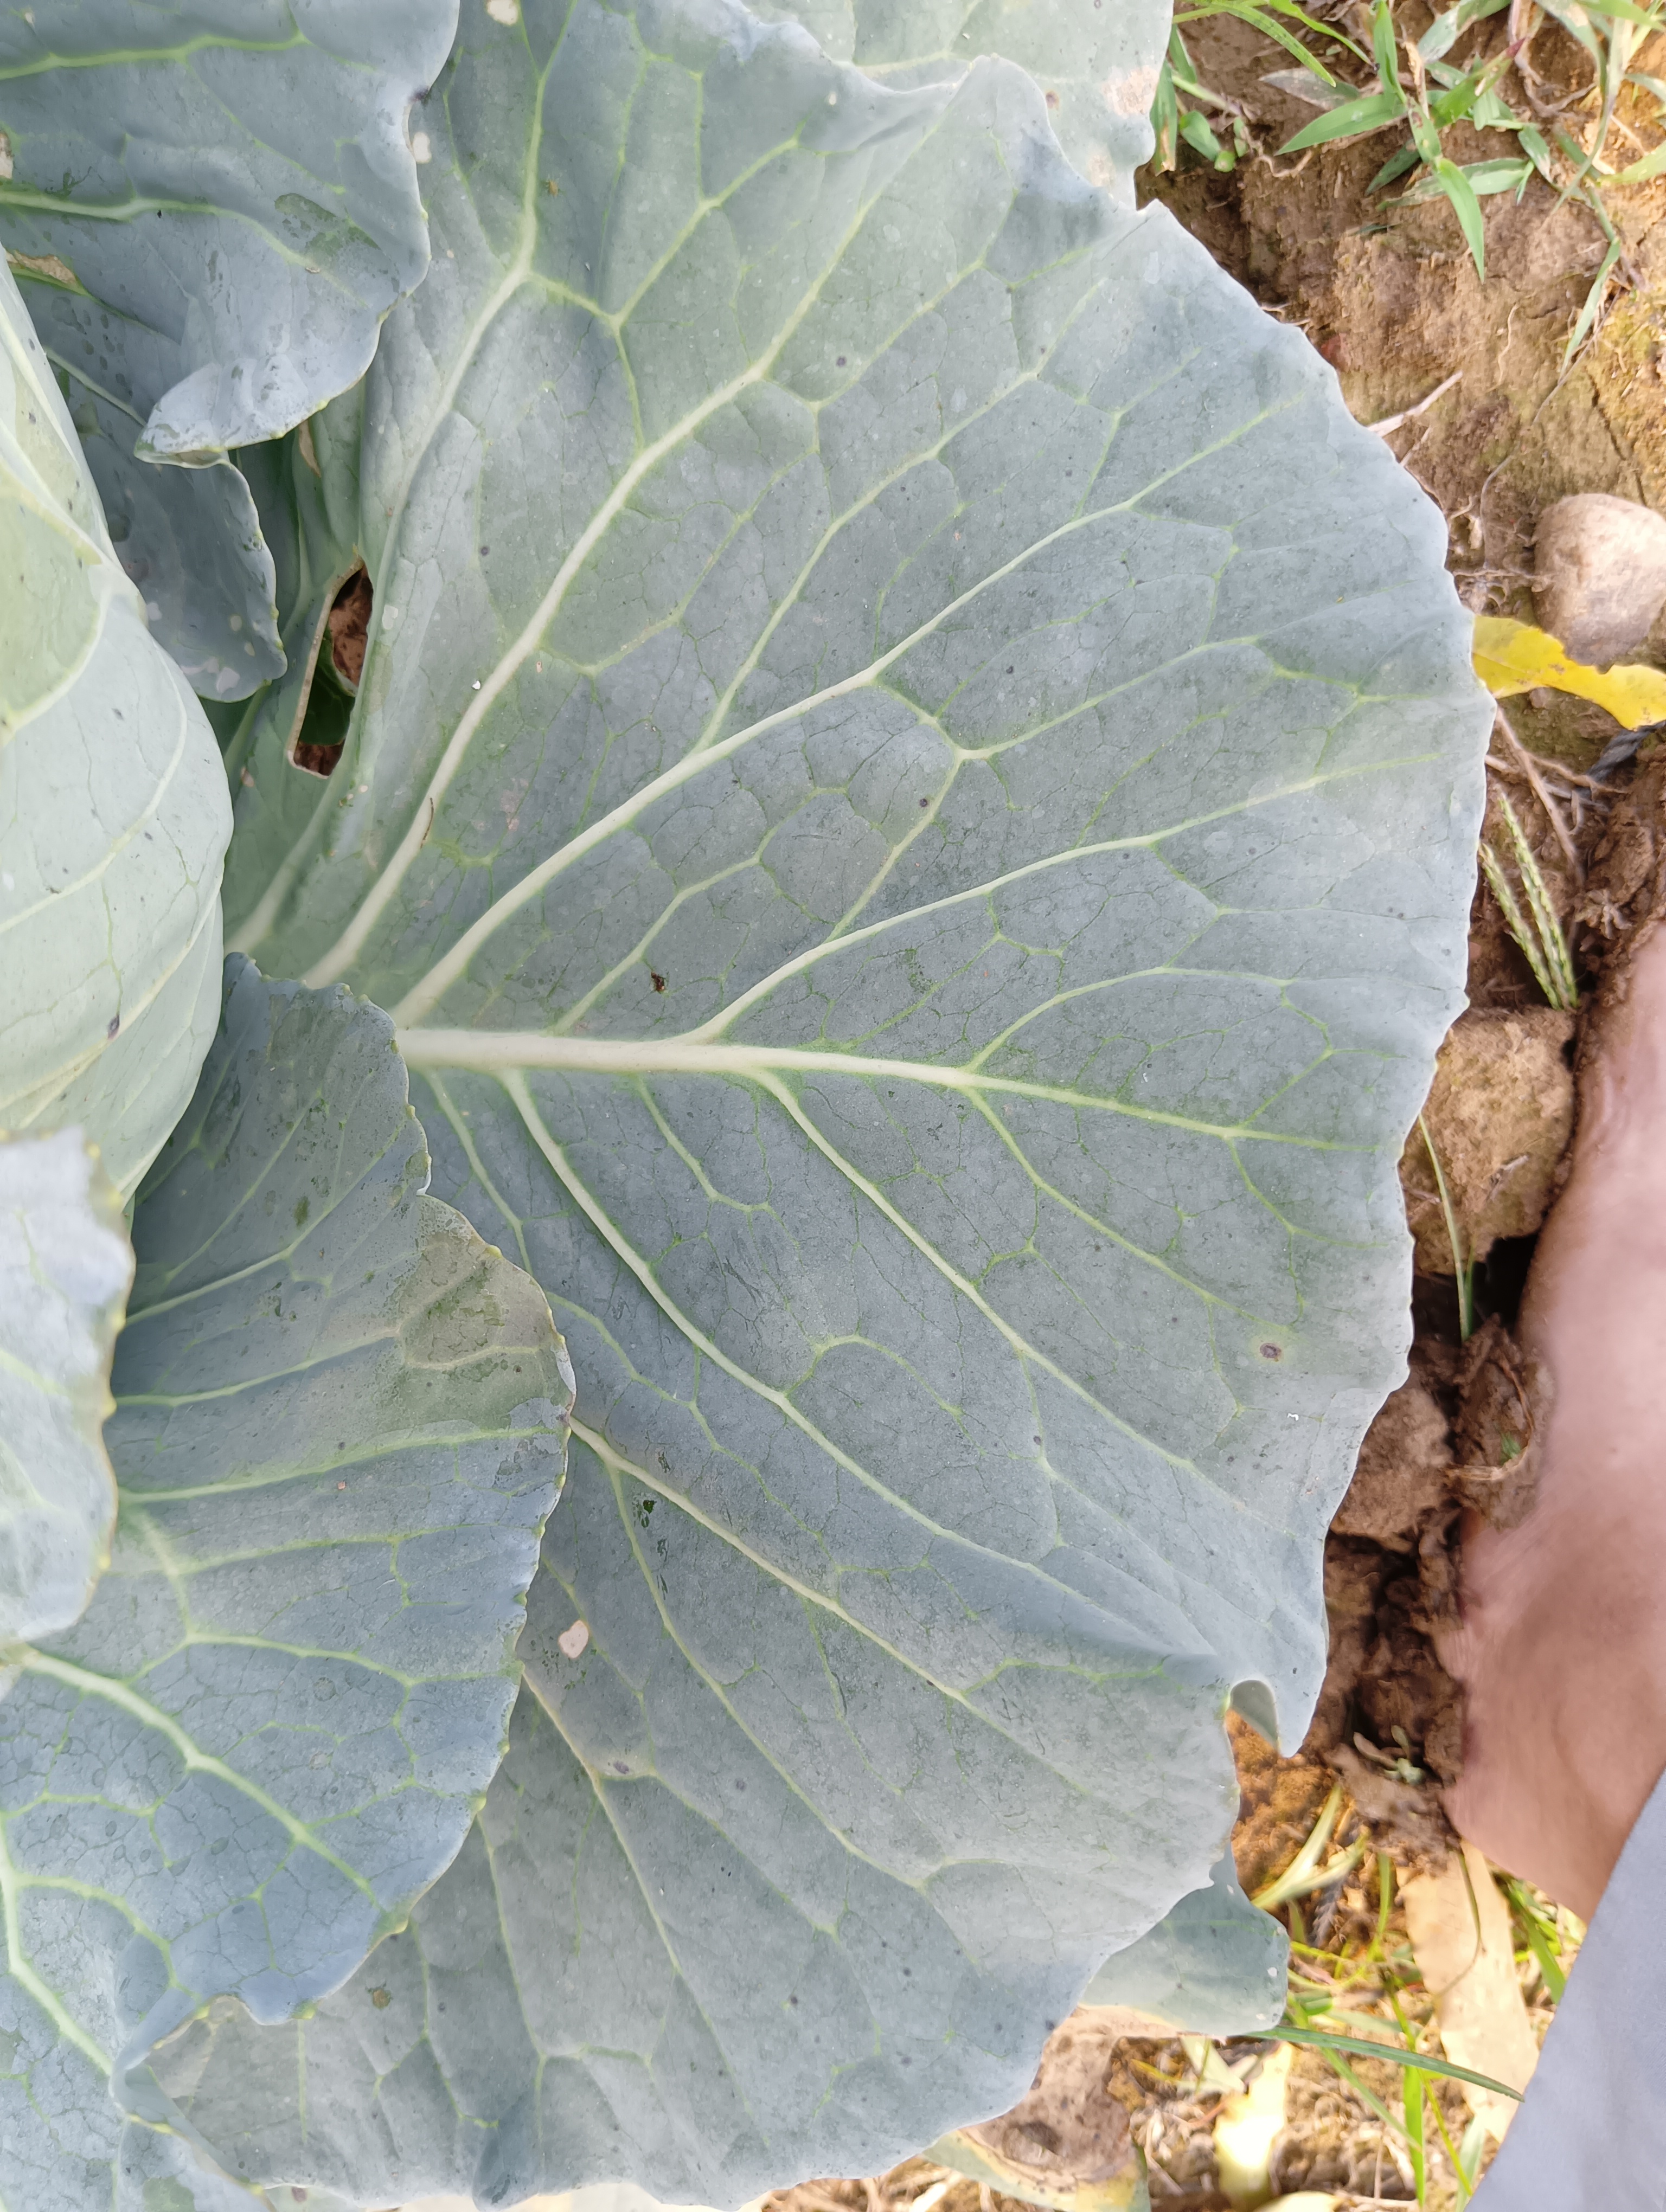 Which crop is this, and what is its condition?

cabbage, healthy
